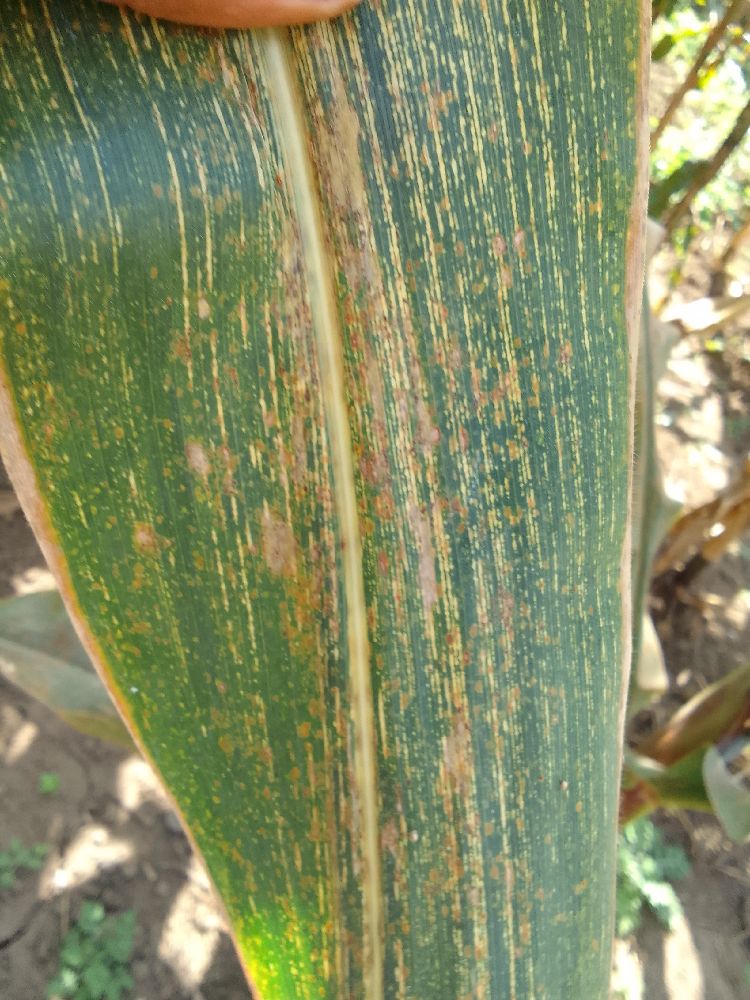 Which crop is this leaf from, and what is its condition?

maize, maize streak virus
